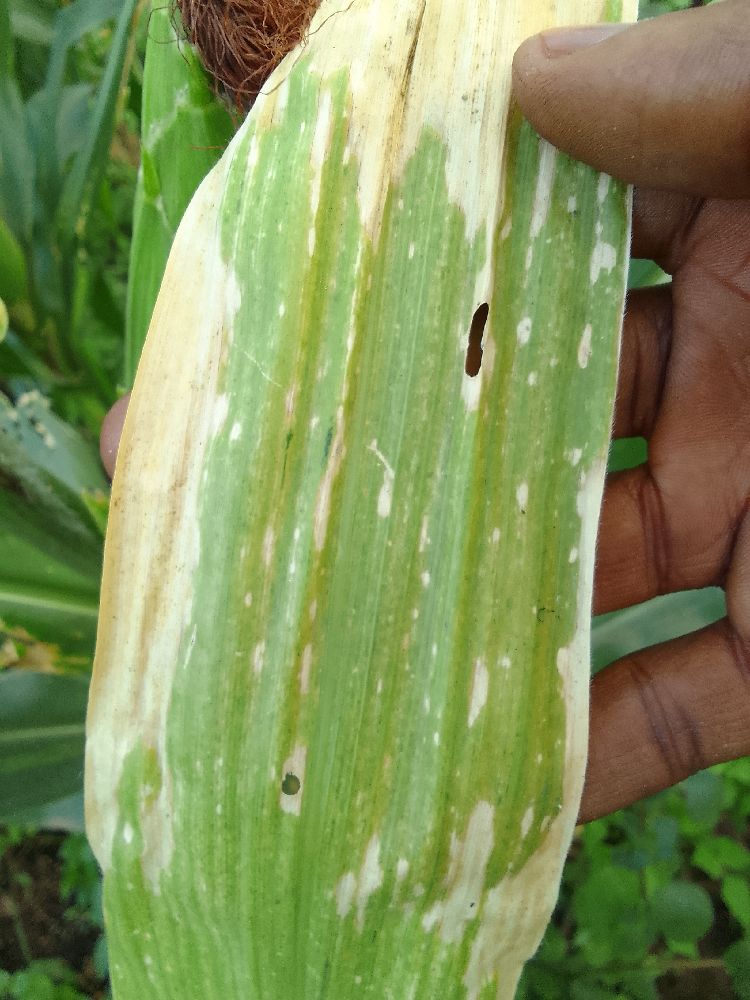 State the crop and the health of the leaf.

maize, maize lethal necrosis
